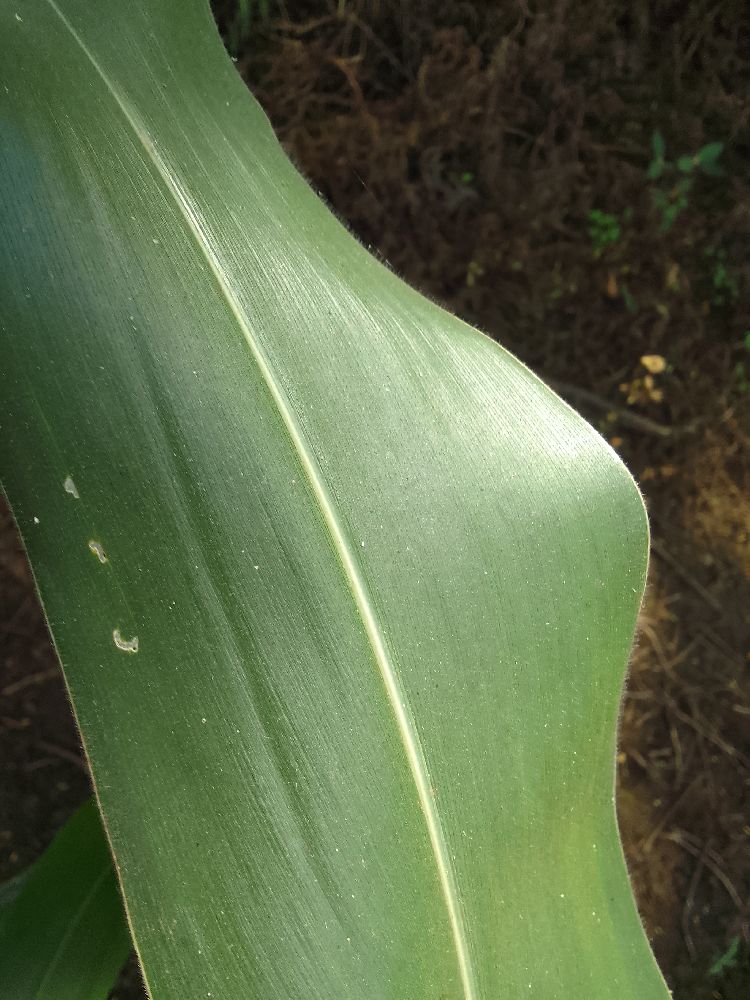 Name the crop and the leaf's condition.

maize, healthy
